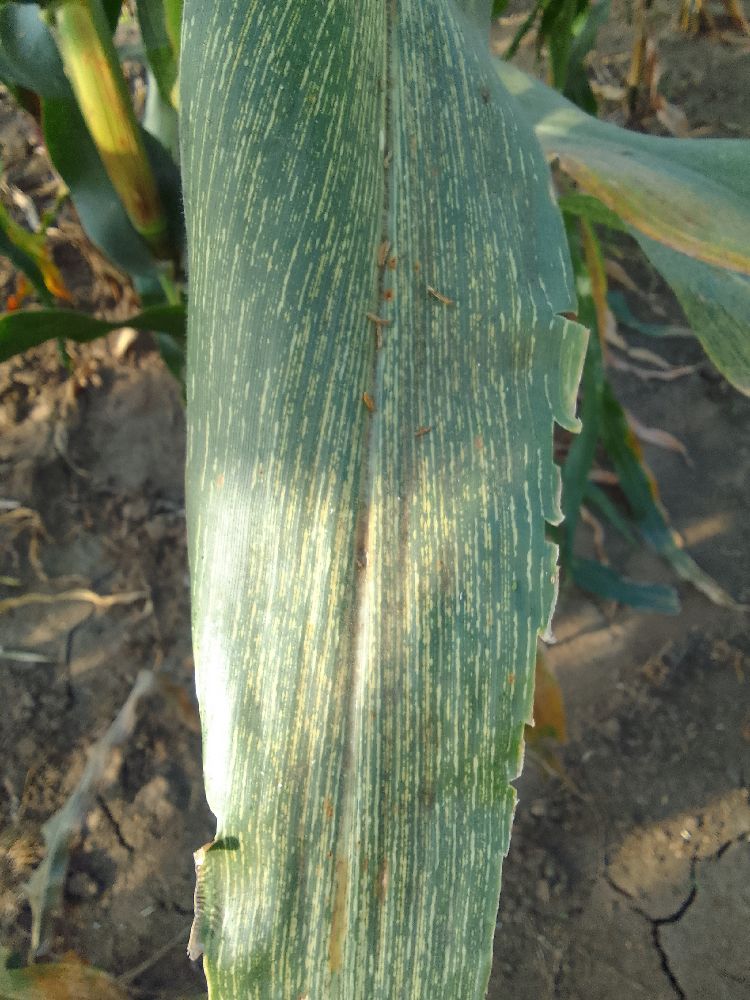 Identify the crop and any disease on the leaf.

maize, maize streak virus
